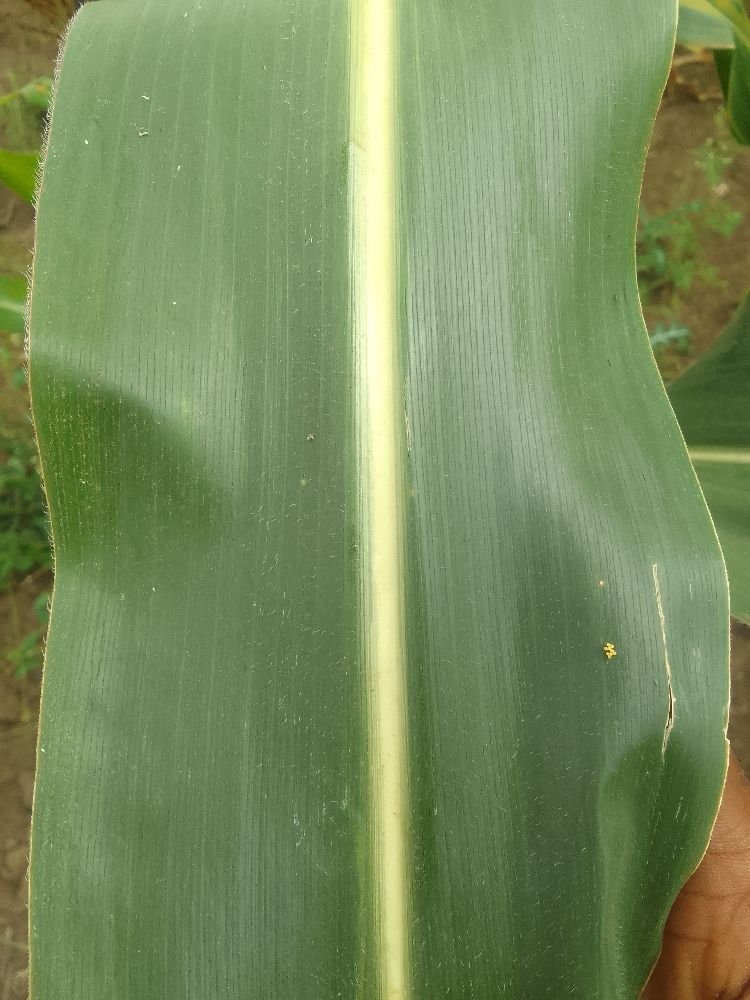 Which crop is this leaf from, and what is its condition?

maize, healthy
